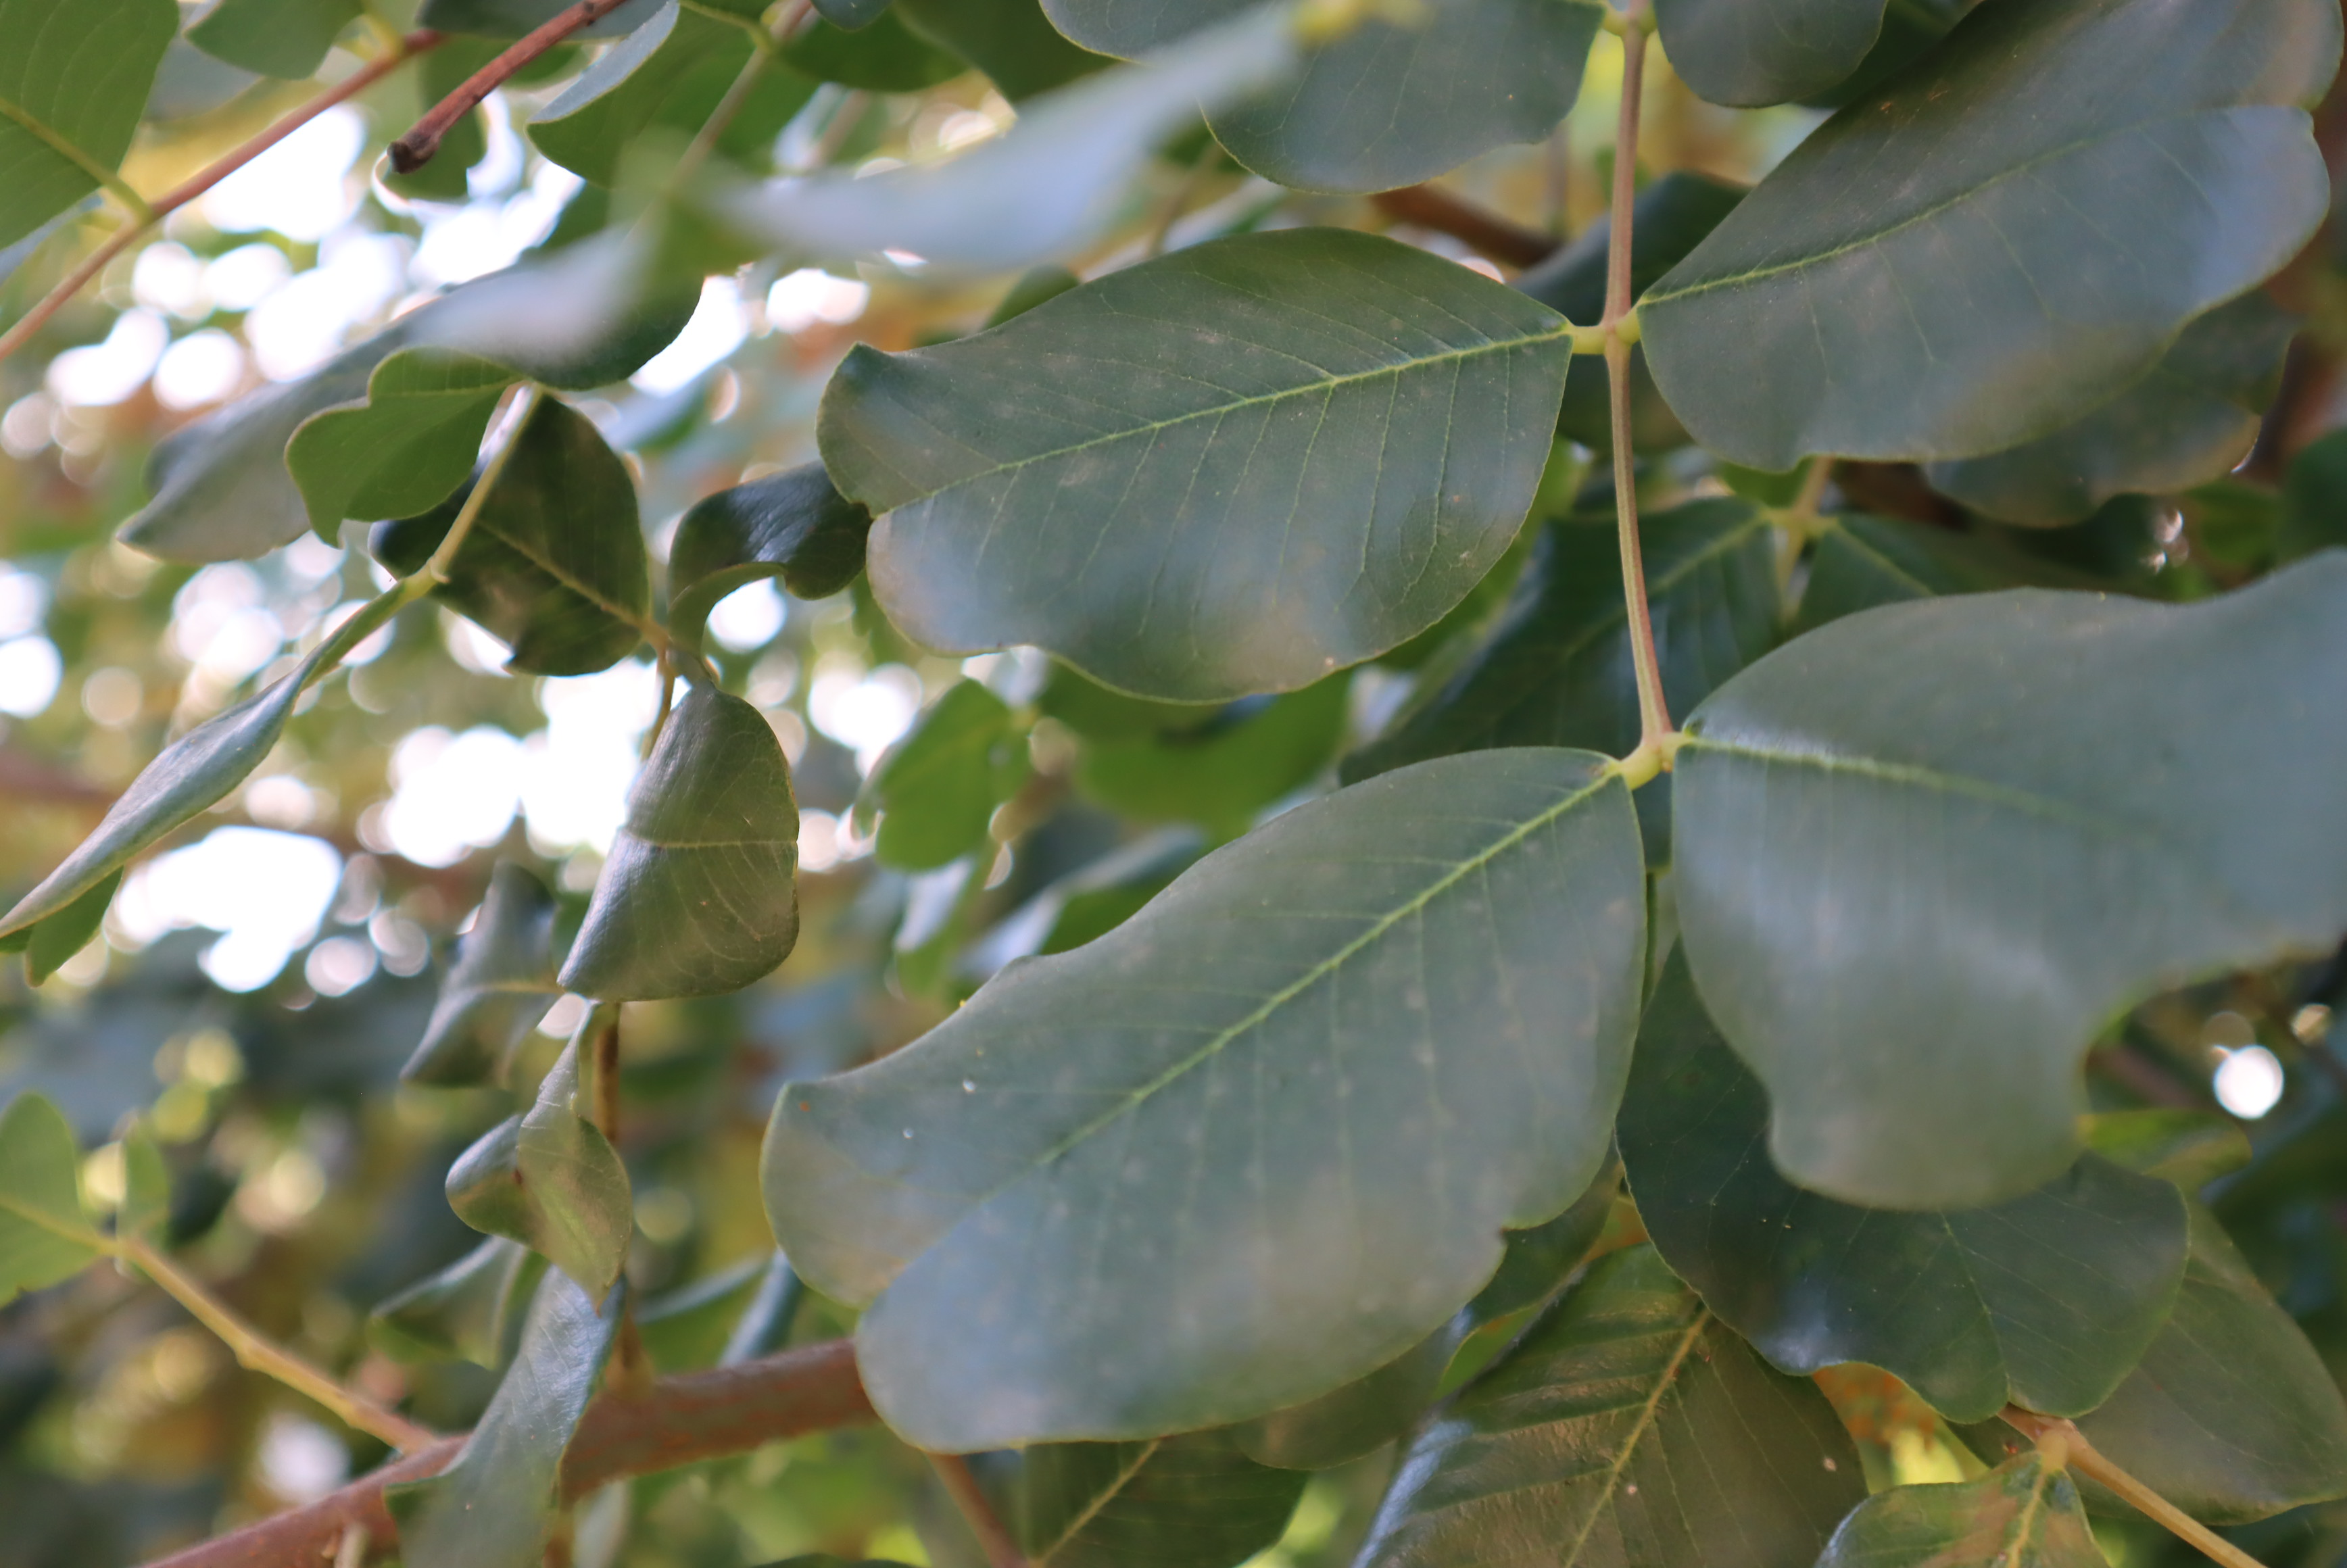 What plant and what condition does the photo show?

carob, healthy
